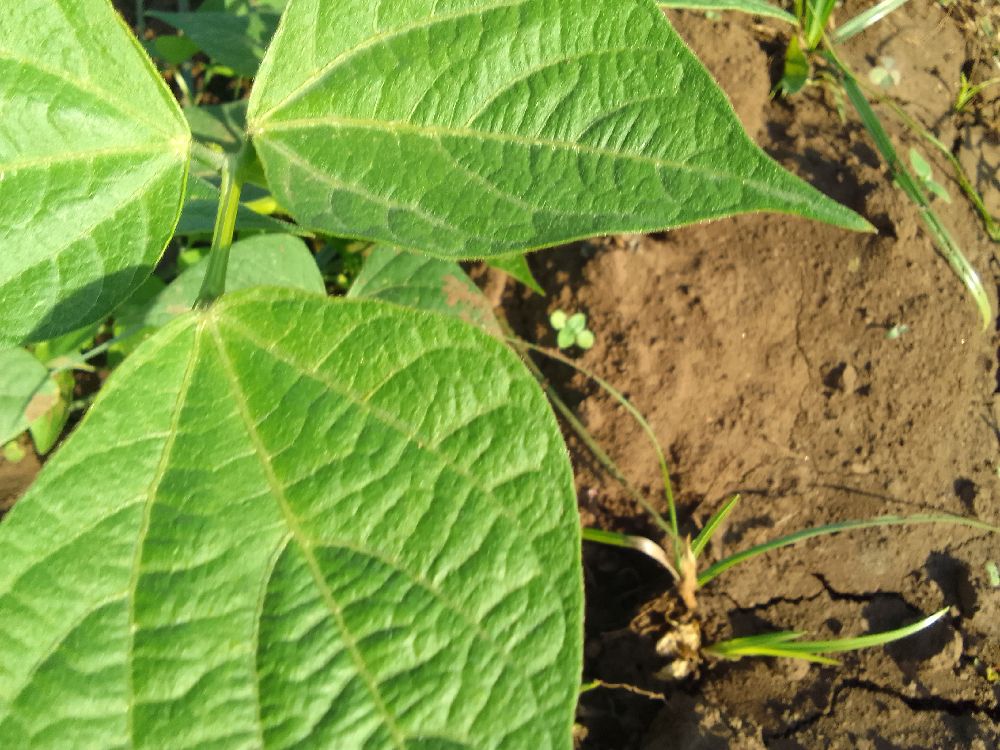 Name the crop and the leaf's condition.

common bean, healthy
